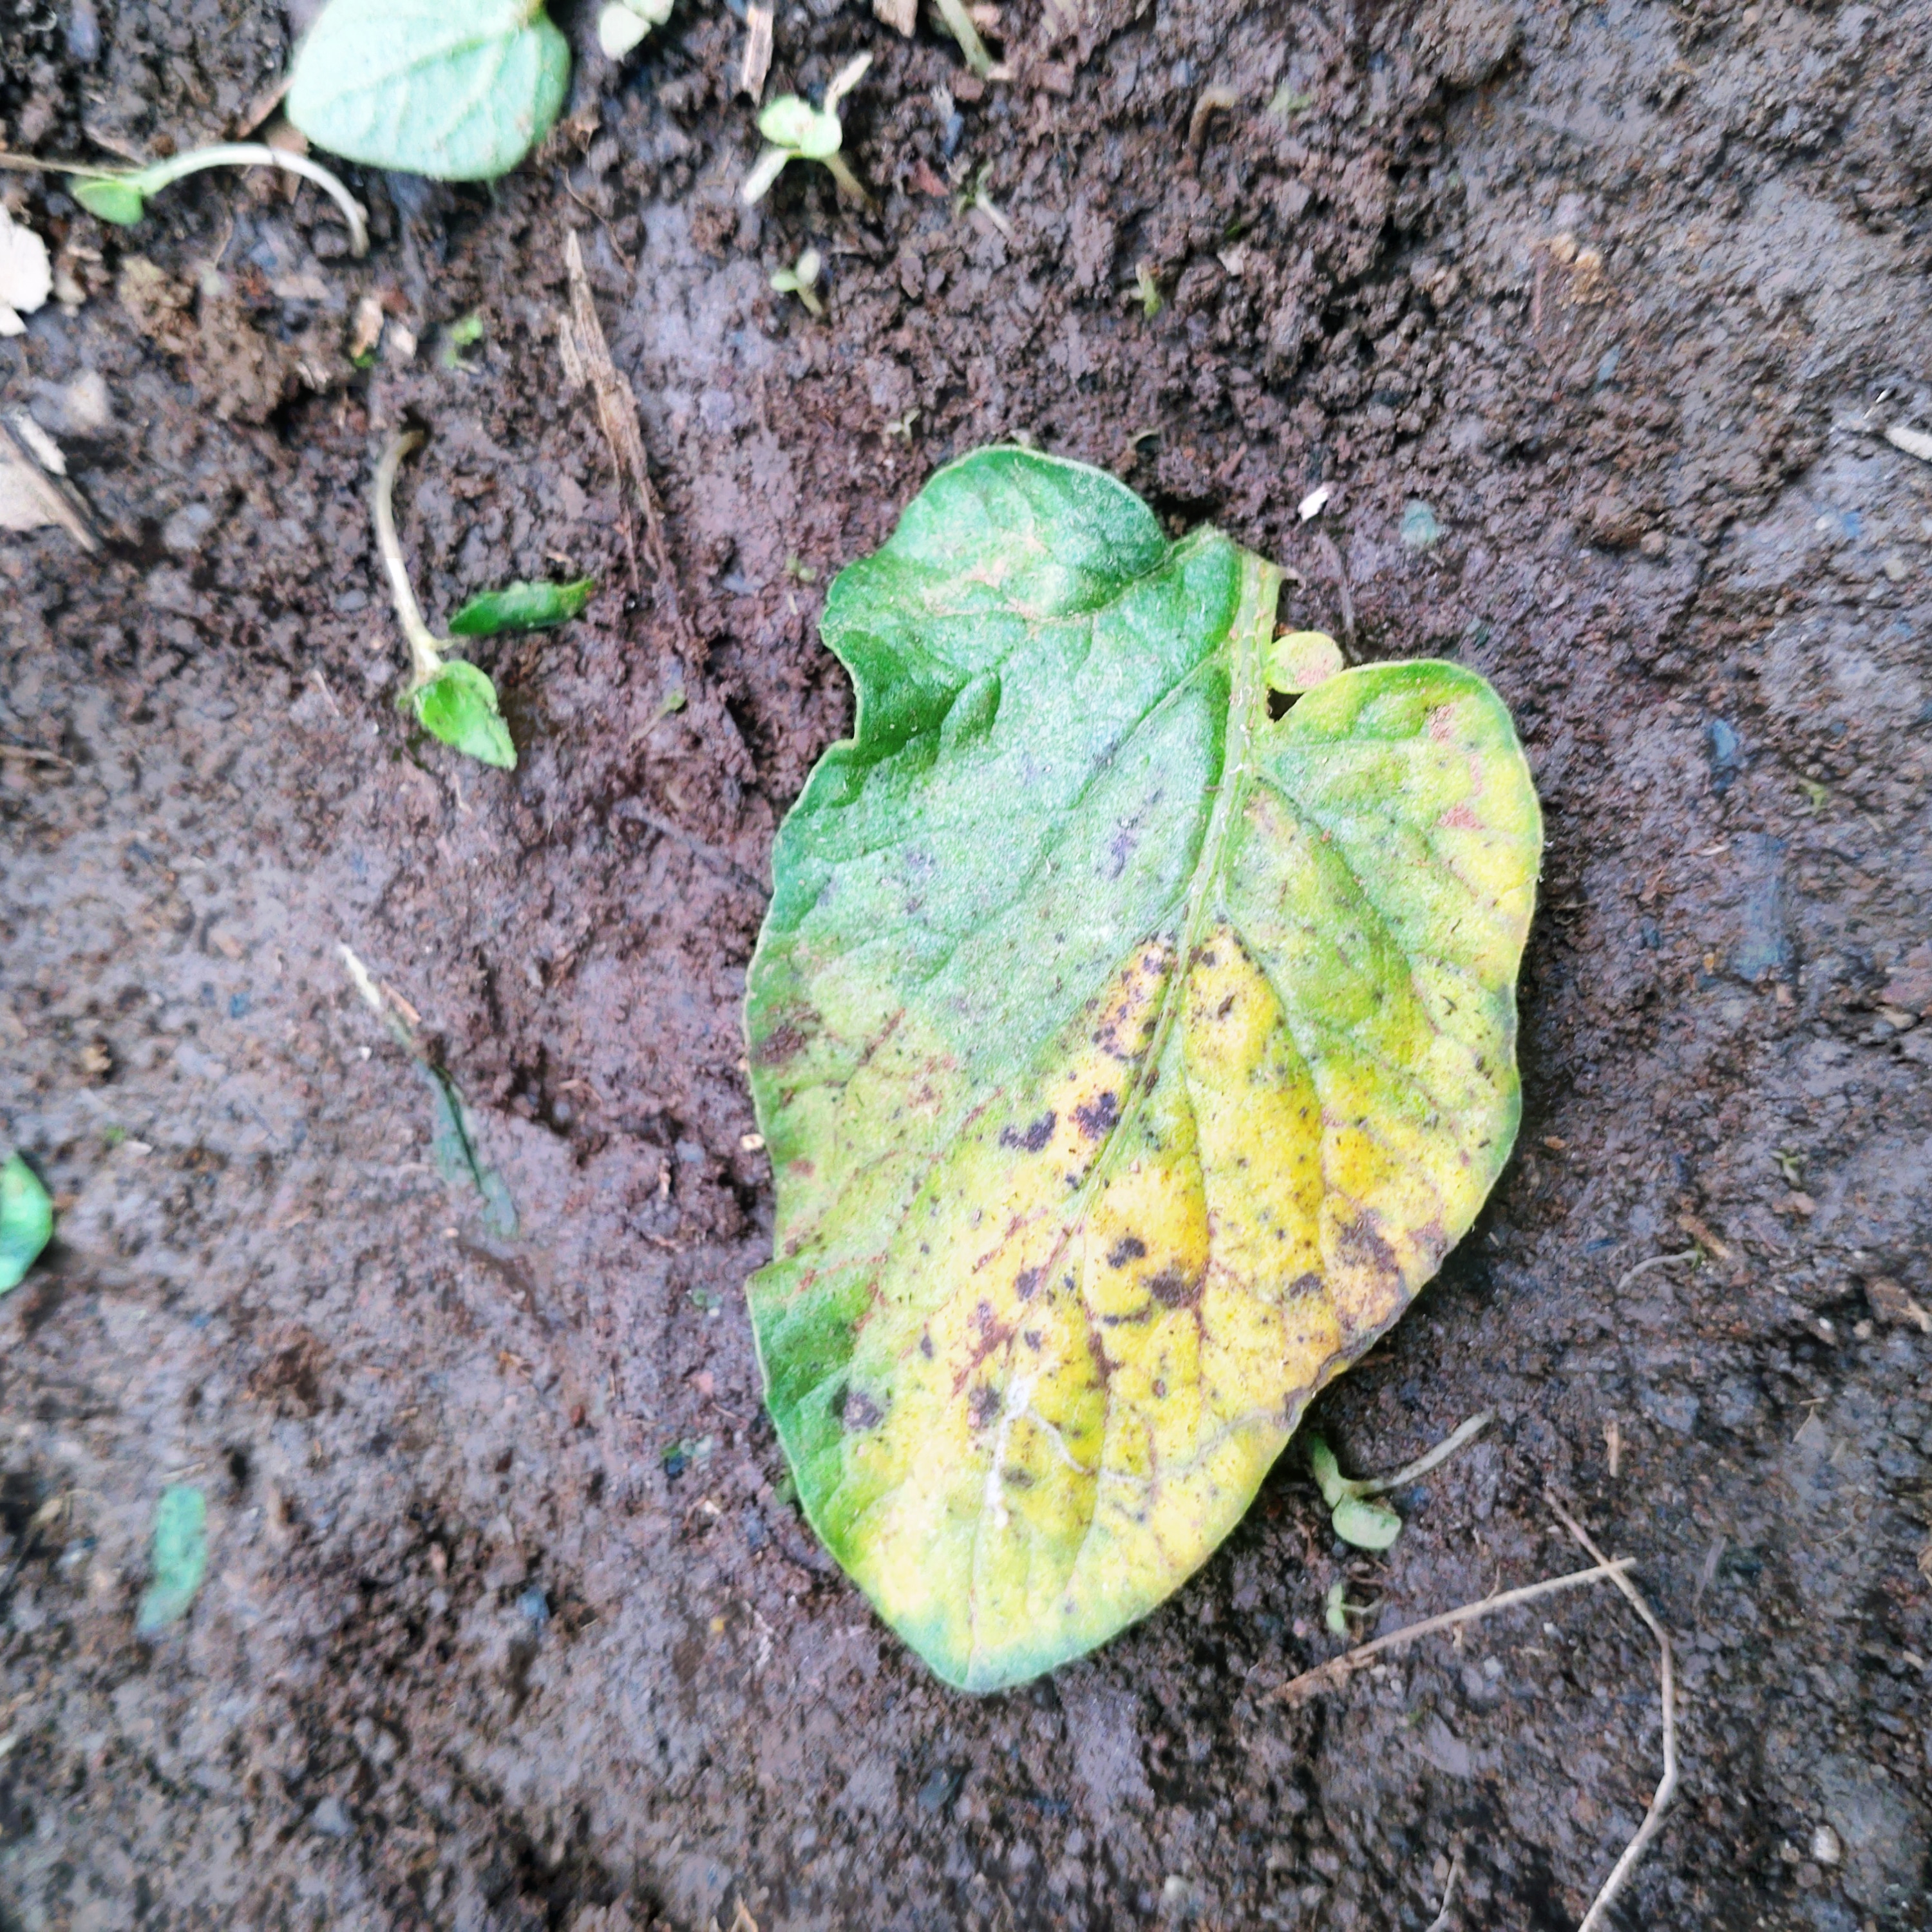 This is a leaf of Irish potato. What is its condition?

late blight
